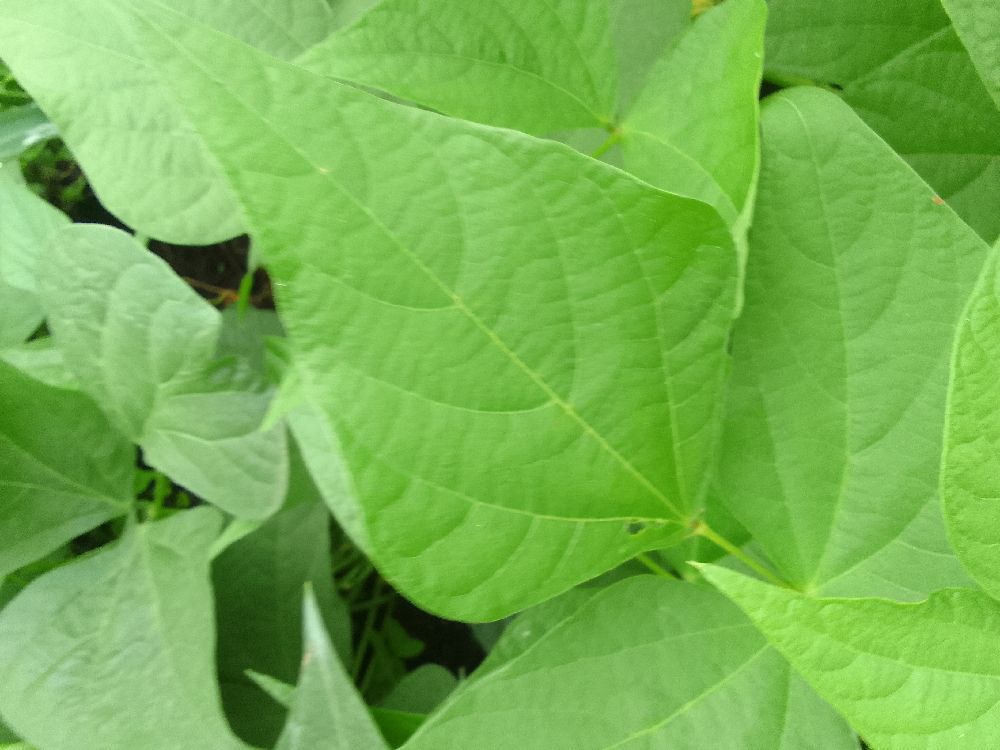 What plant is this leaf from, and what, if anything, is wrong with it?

common bean, healthy
